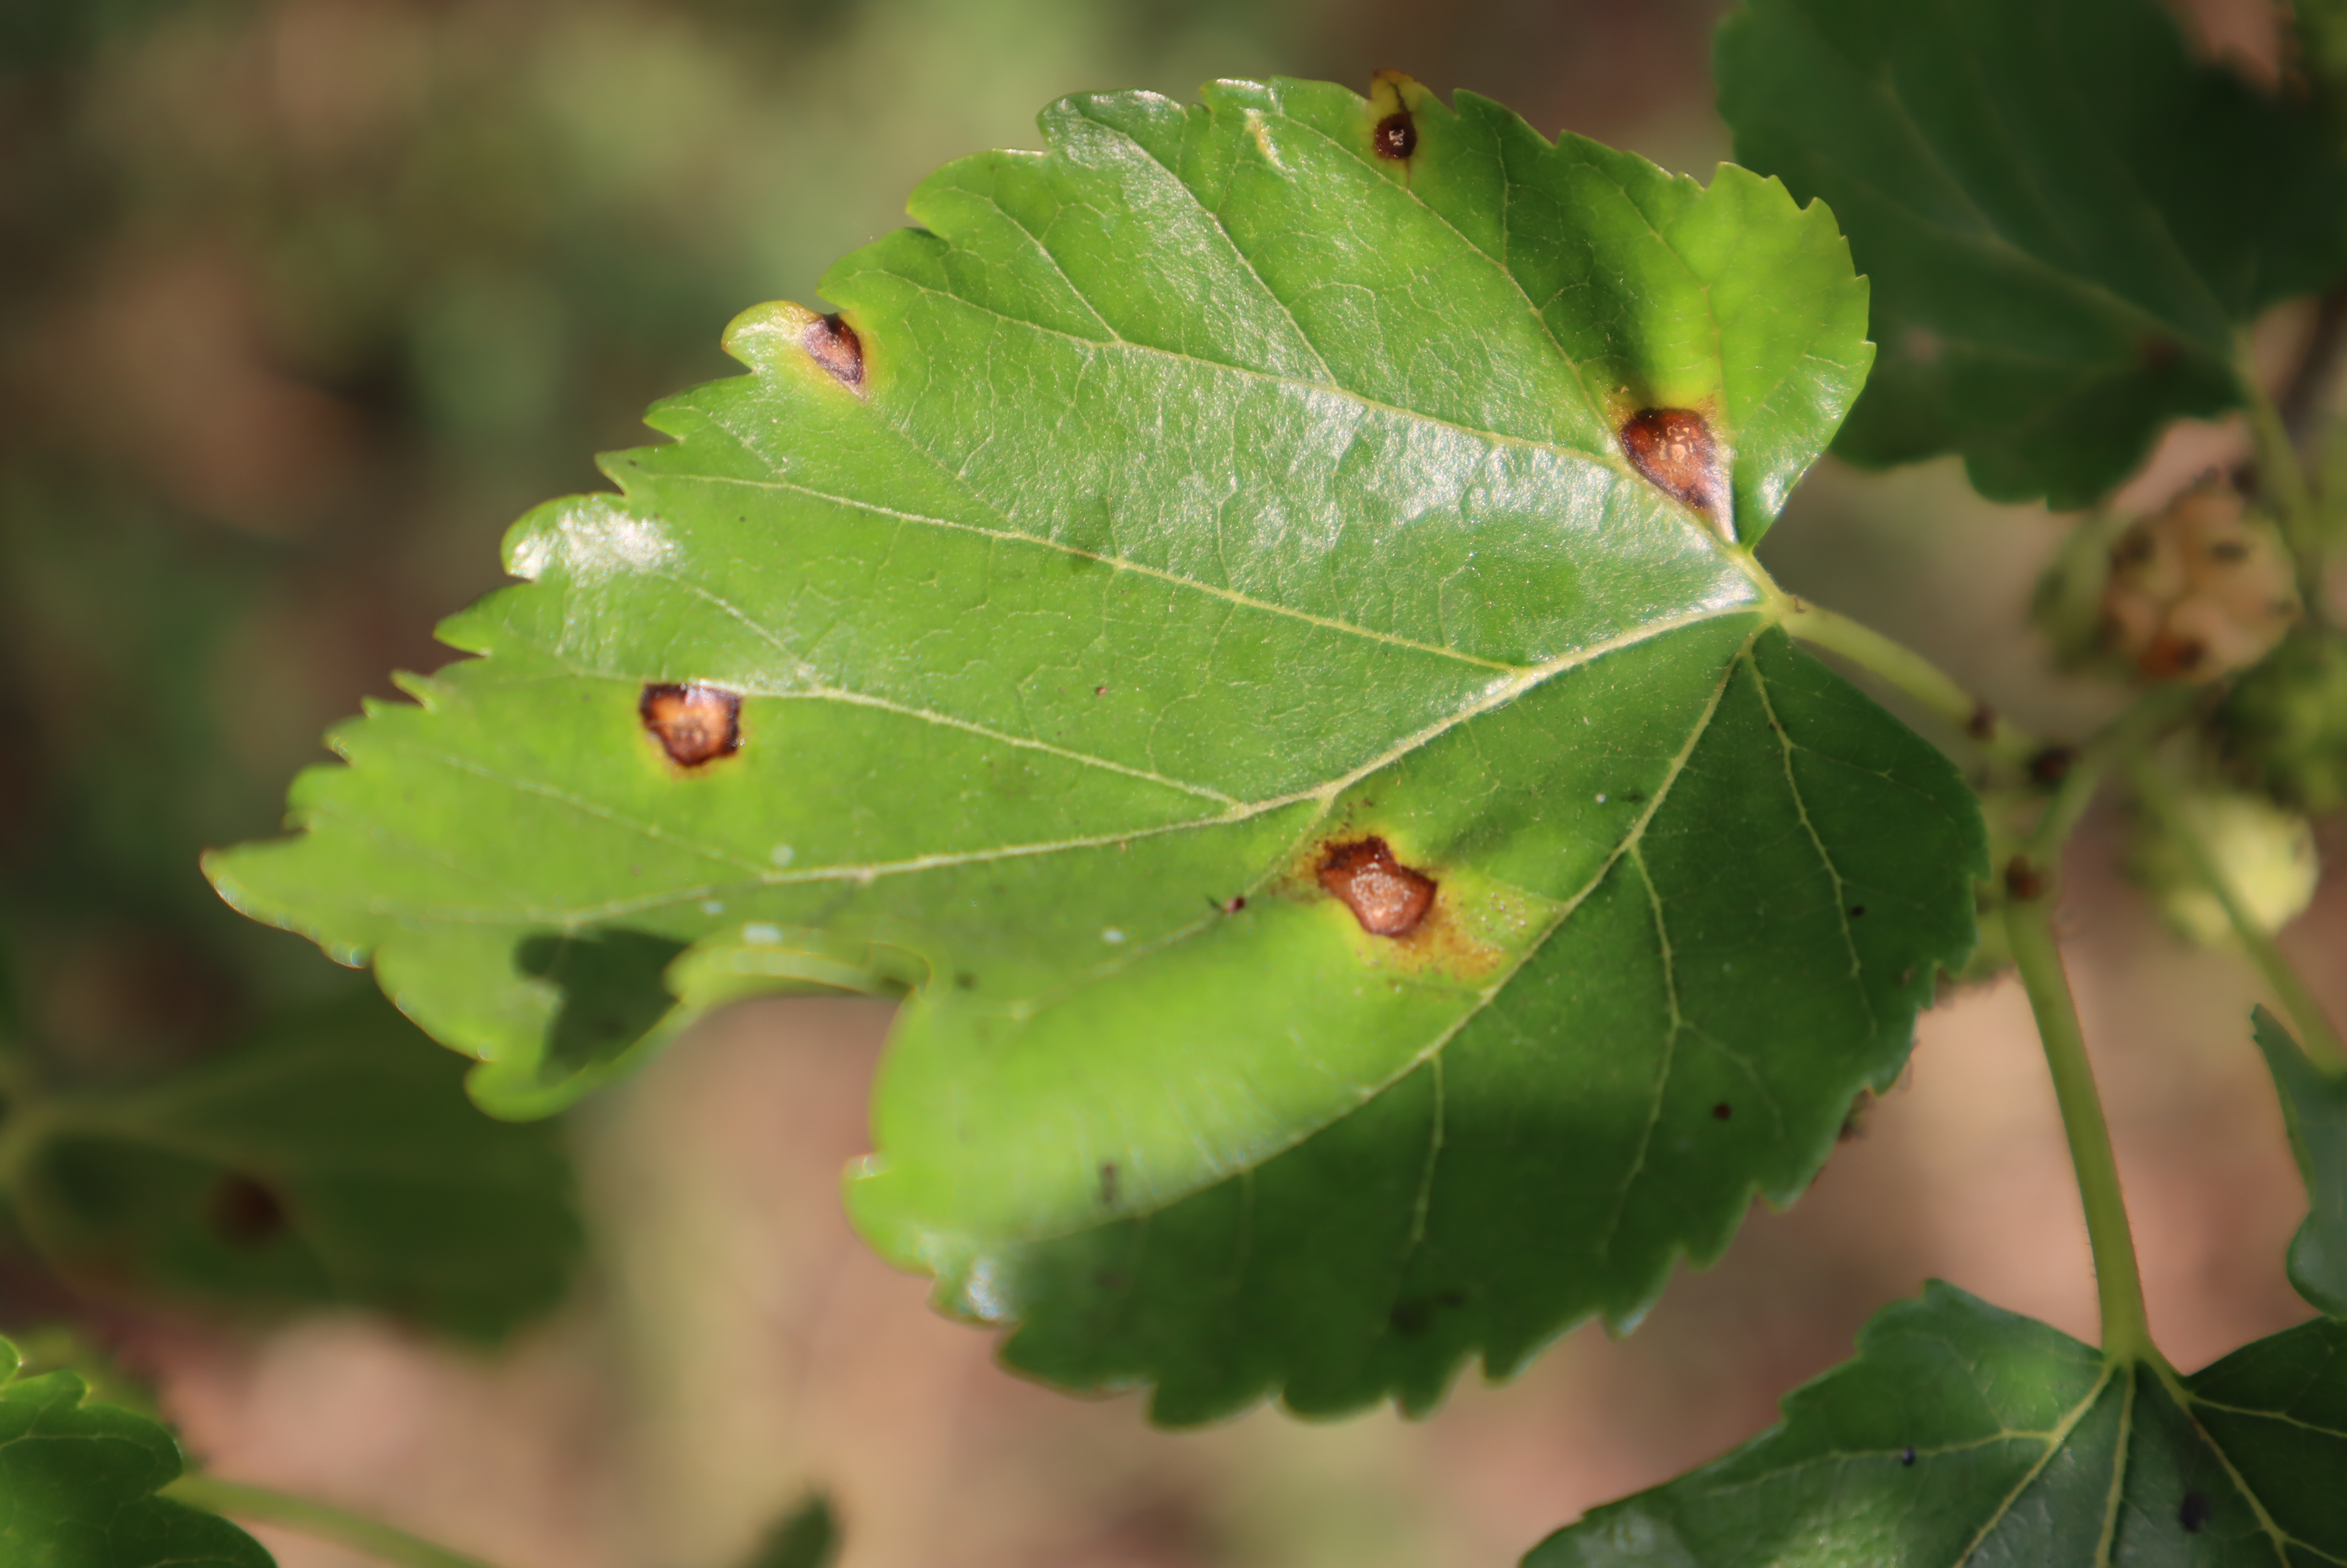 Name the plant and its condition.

mulberry, leaf spot
